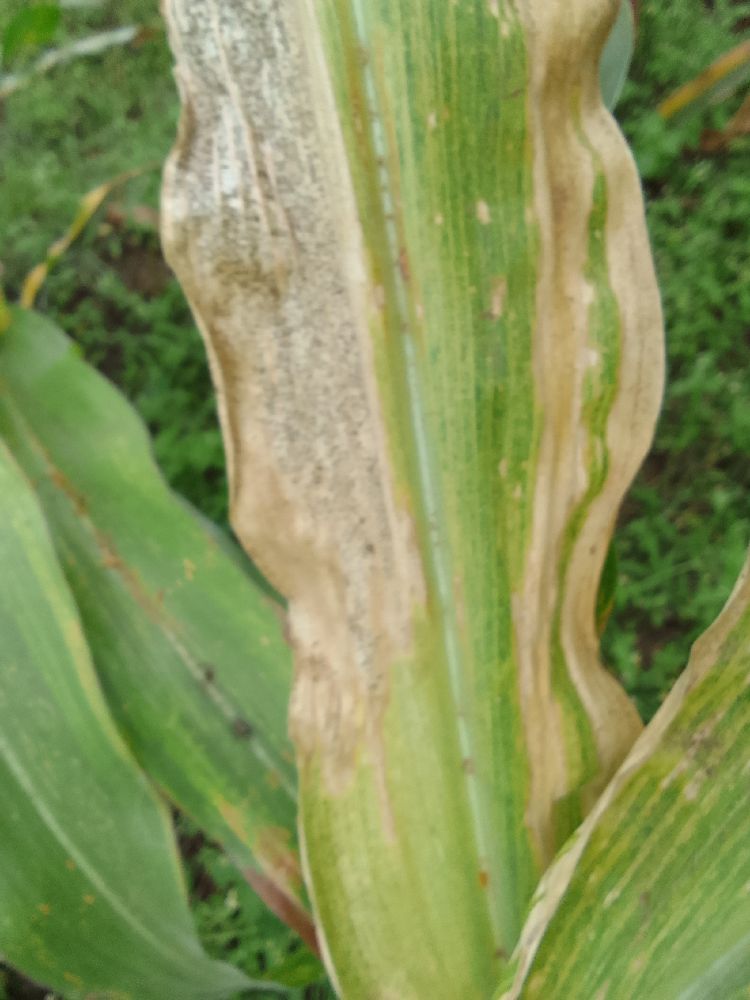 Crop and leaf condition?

maize, maize lethal necrosis
